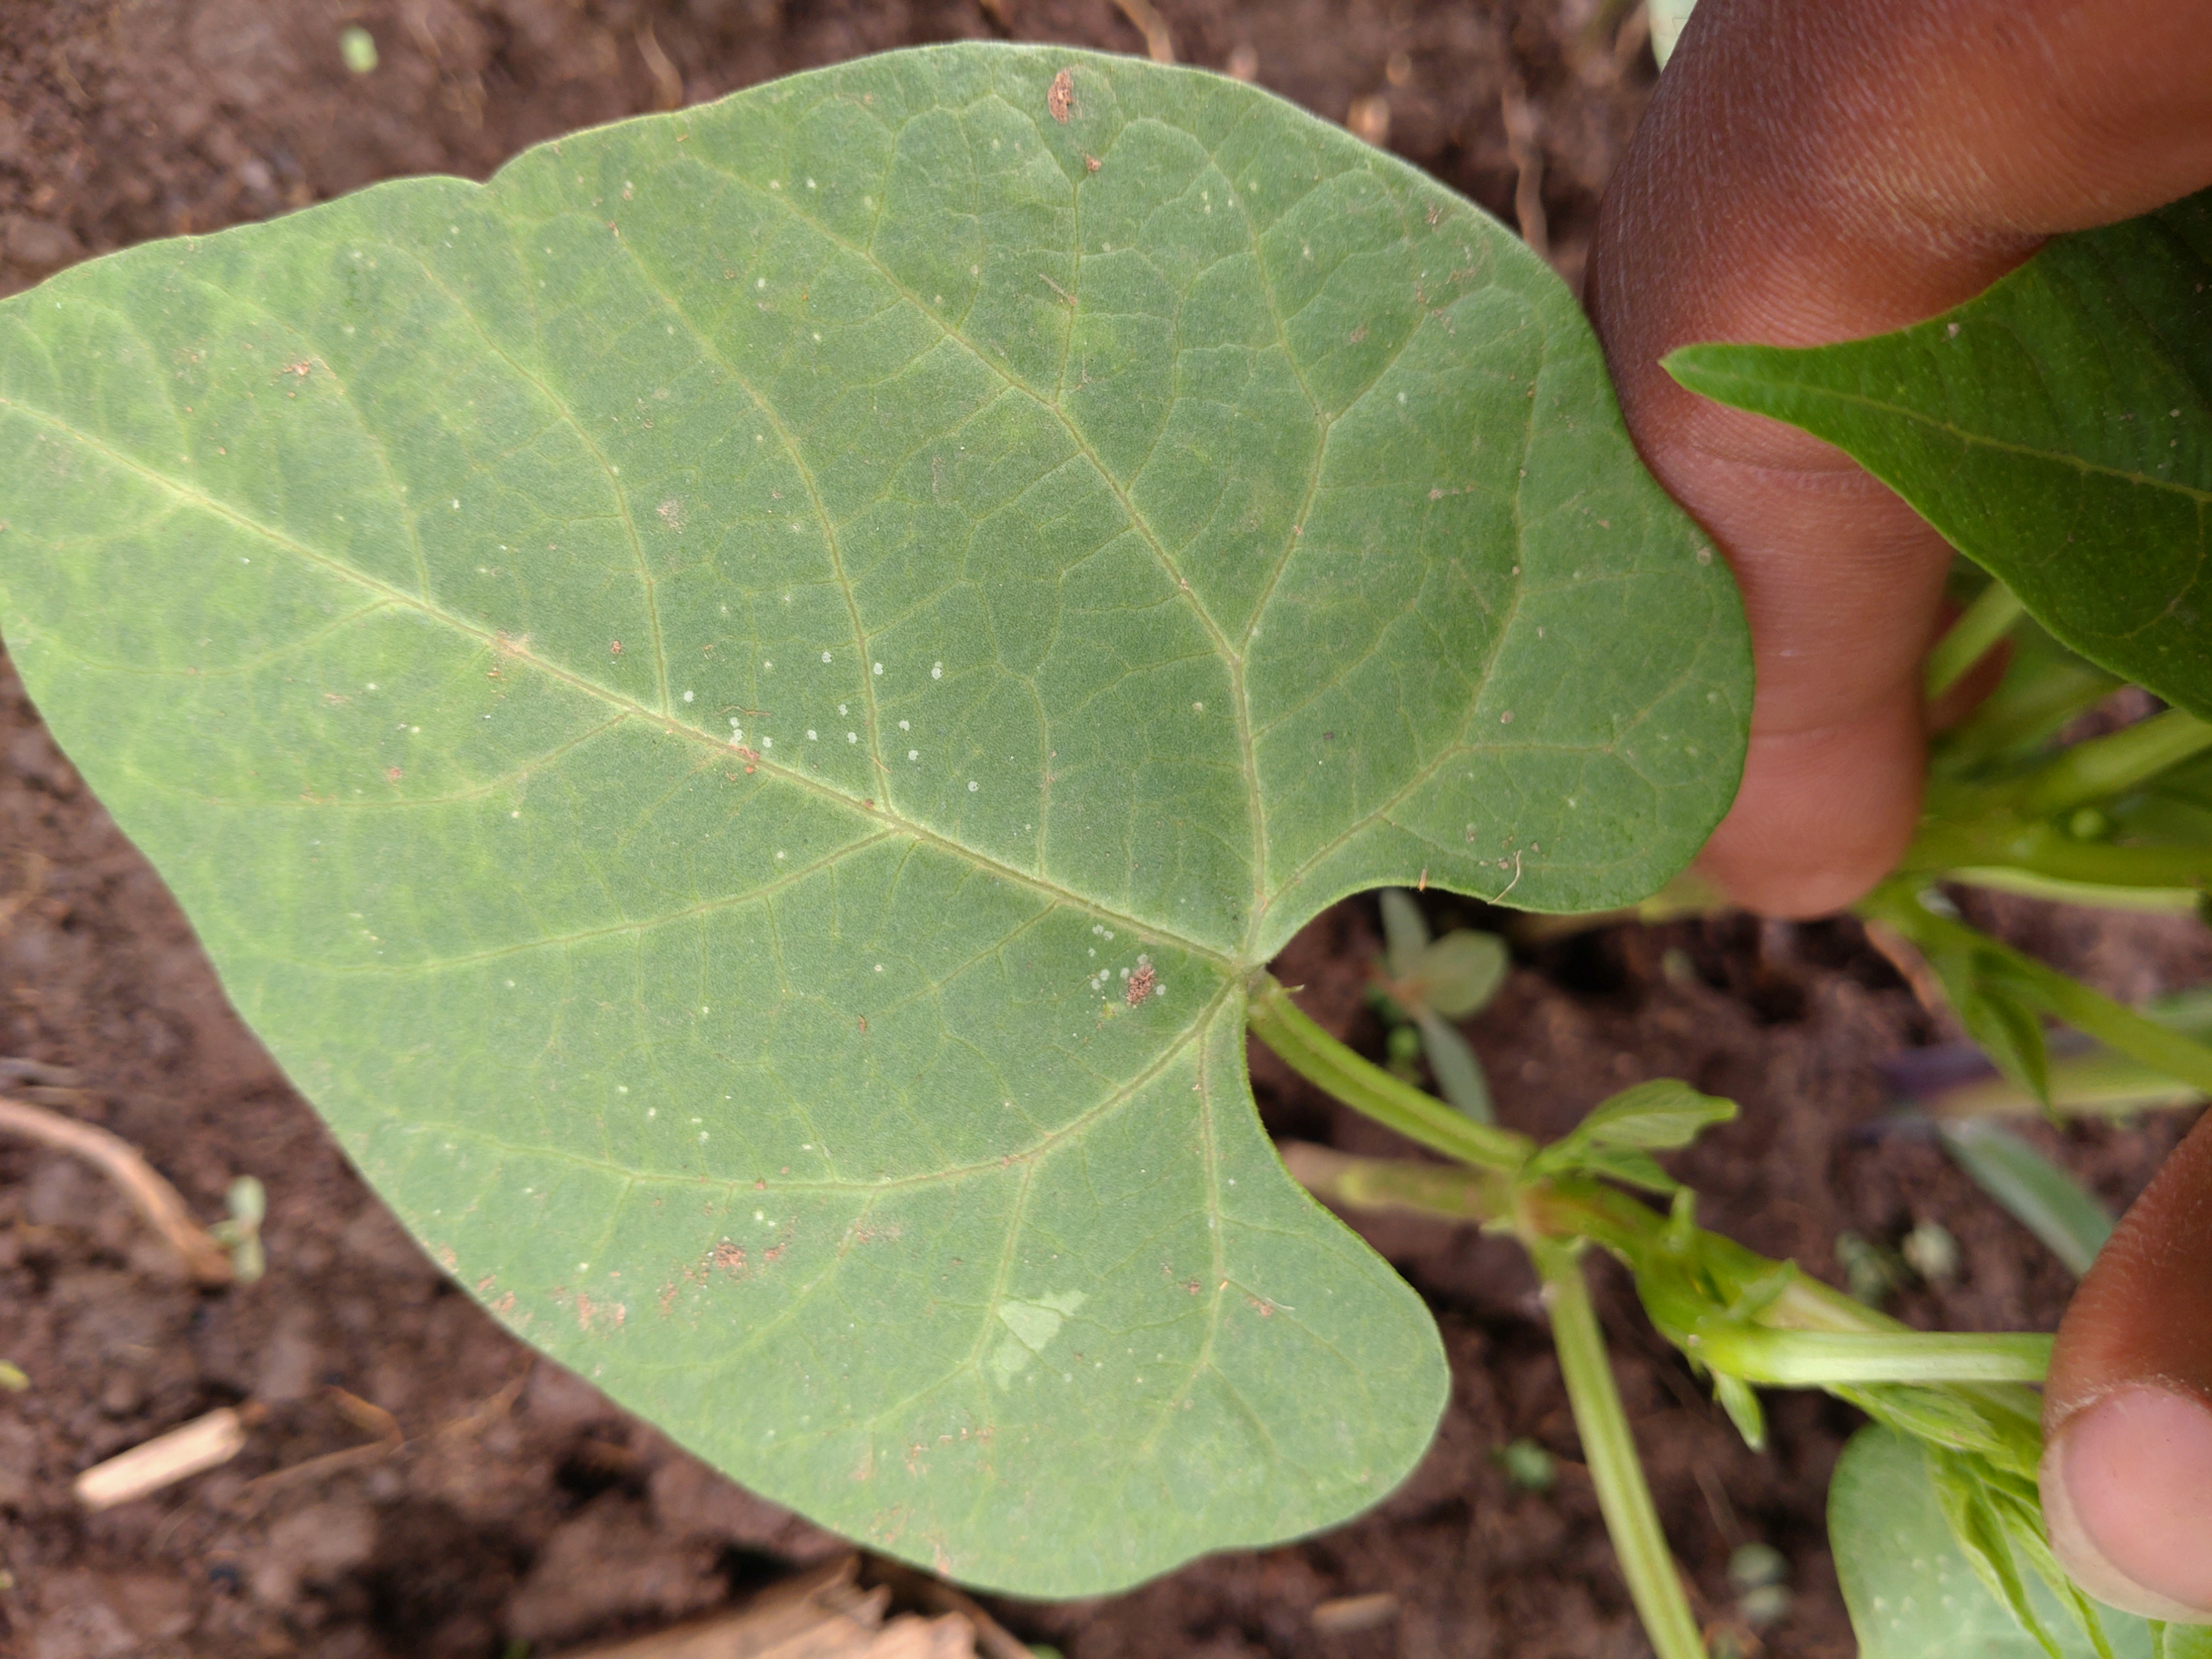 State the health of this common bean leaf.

healthy
